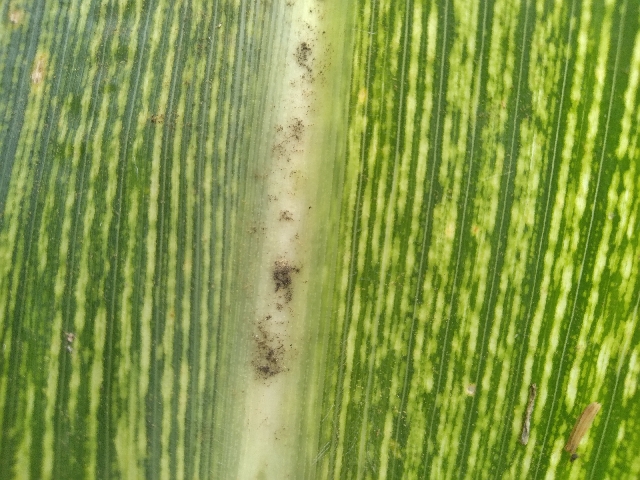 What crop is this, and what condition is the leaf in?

maize, maize streak virus
